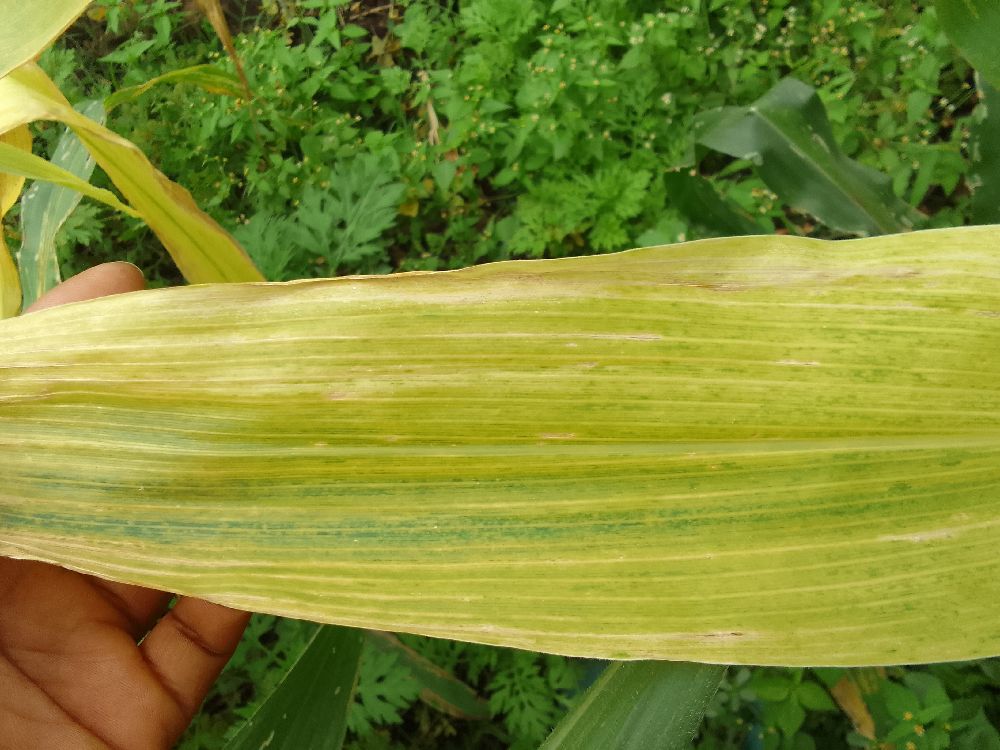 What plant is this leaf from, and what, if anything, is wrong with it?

maize, maize lethal necrosis
